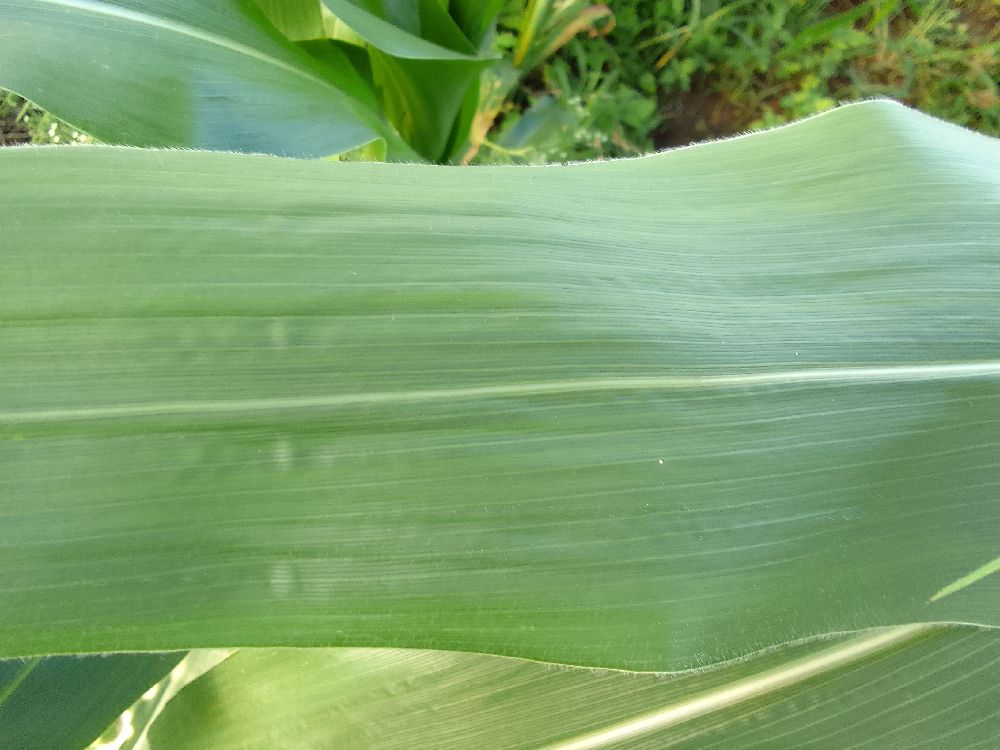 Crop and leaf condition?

maize, healthy
